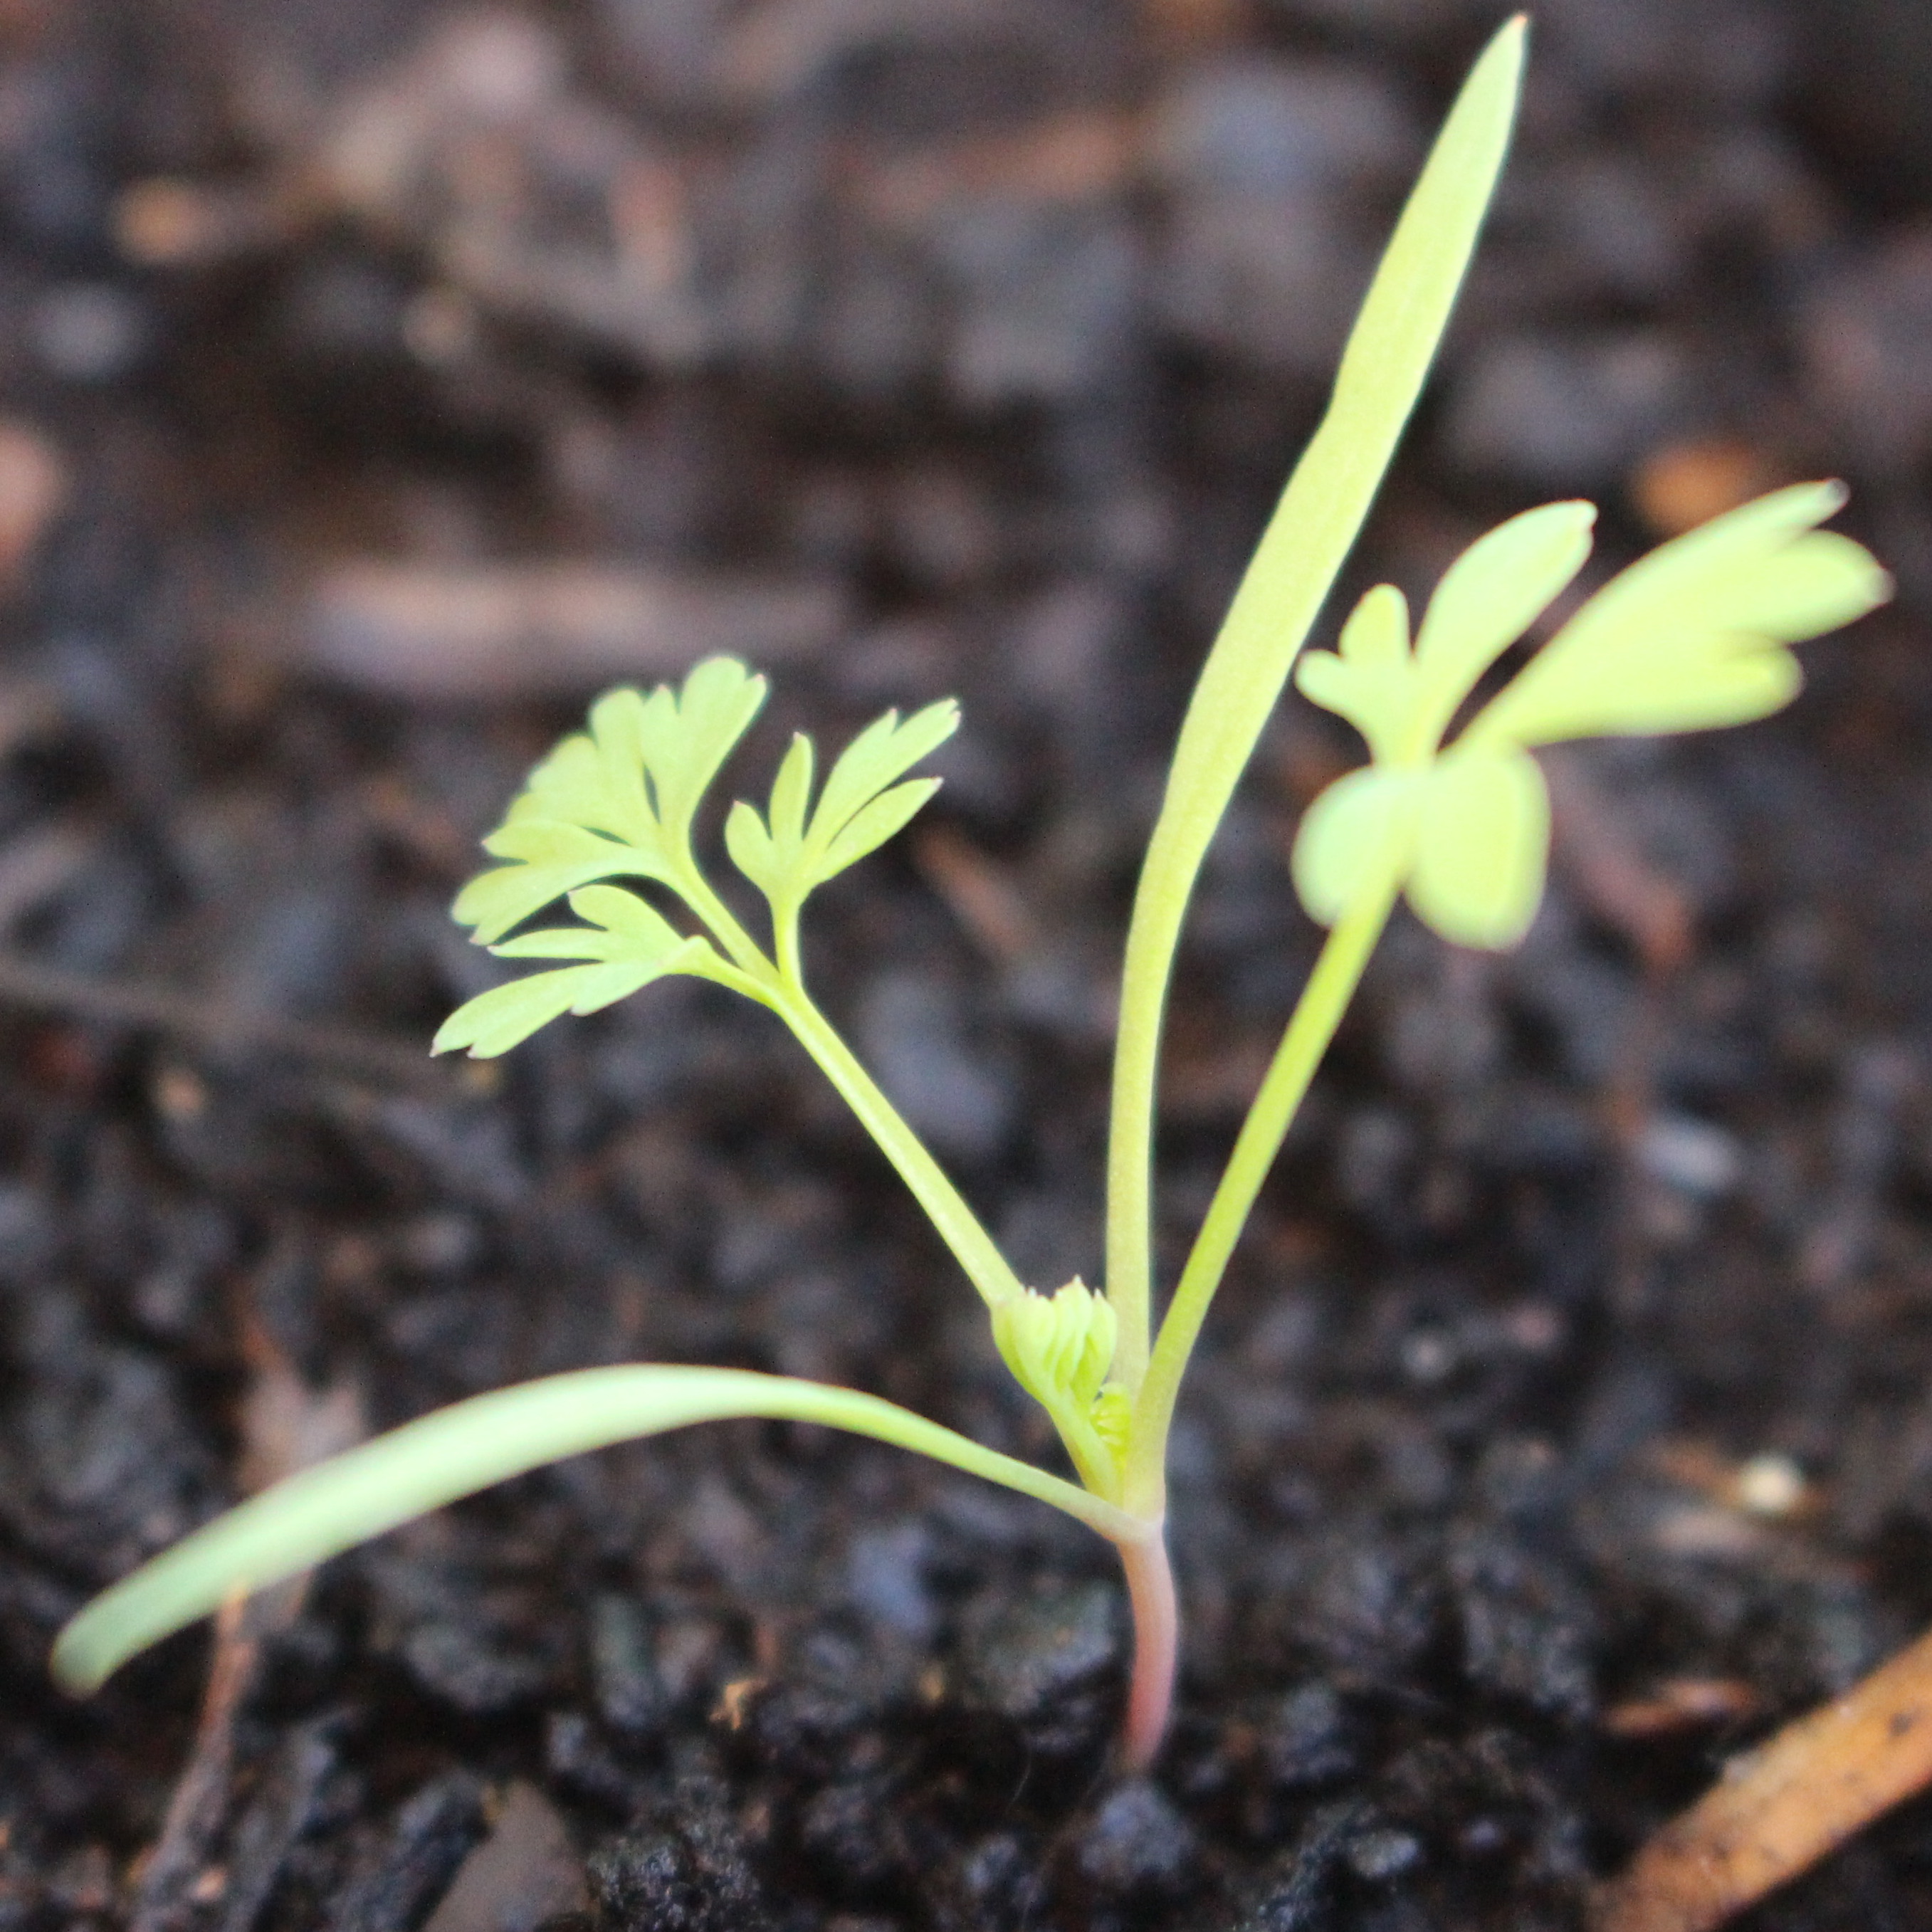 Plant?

Fumaria officinalis
